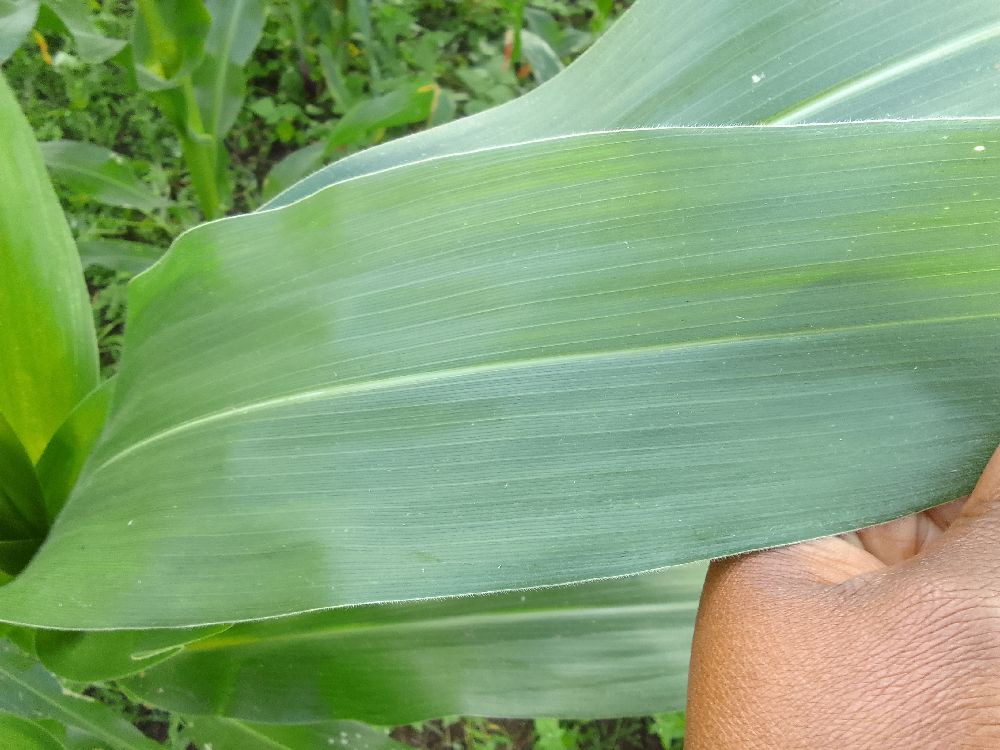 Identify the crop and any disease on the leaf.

maize, healthy
